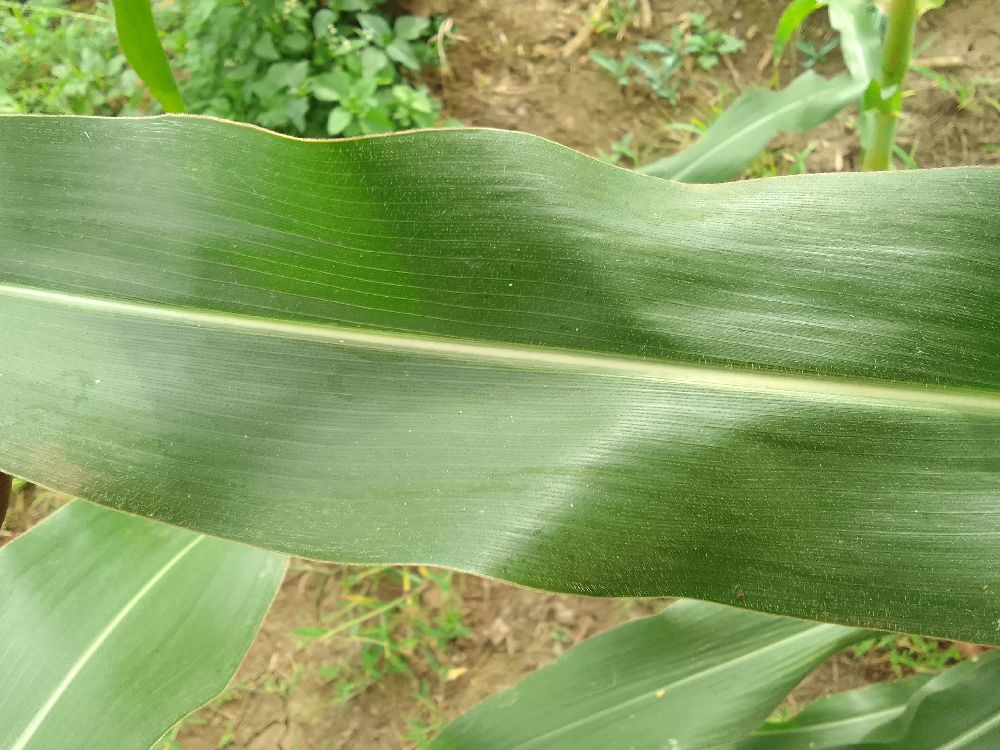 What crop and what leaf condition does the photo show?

maize, healthy
